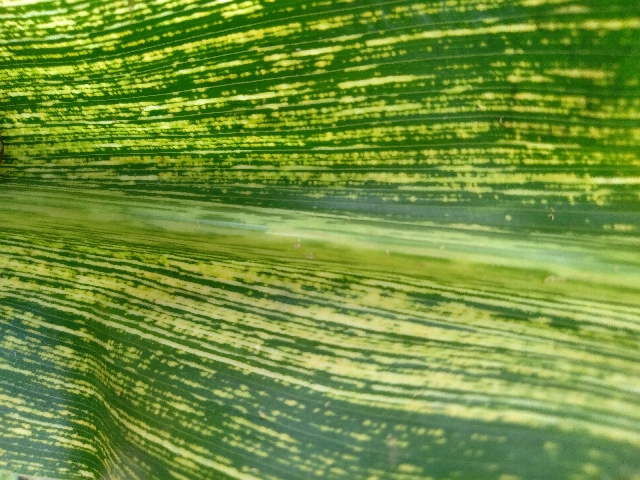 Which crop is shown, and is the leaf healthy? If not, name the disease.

maize, maize streak virus
